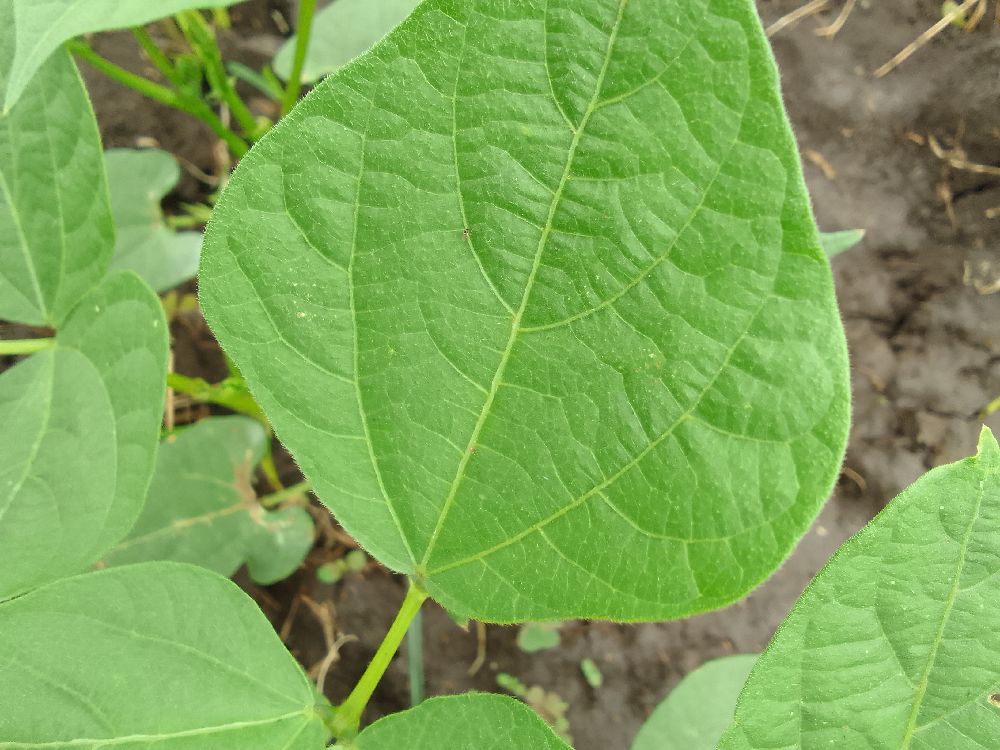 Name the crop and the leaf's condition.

common bean, healthy
